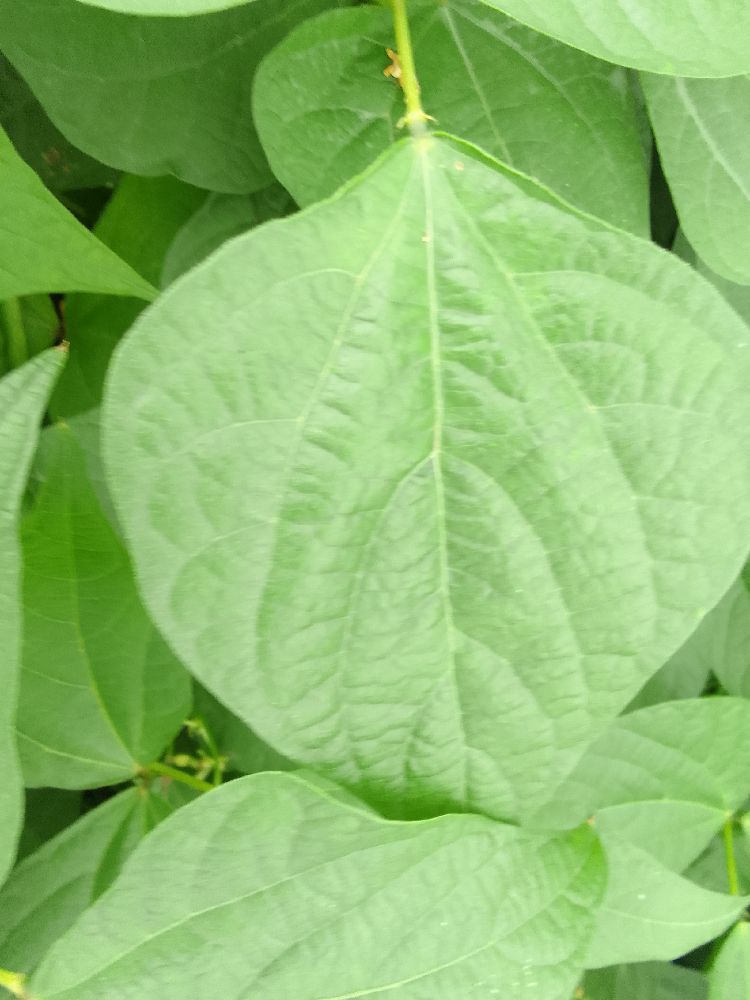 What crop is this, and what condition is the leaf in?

common bean, healthy
